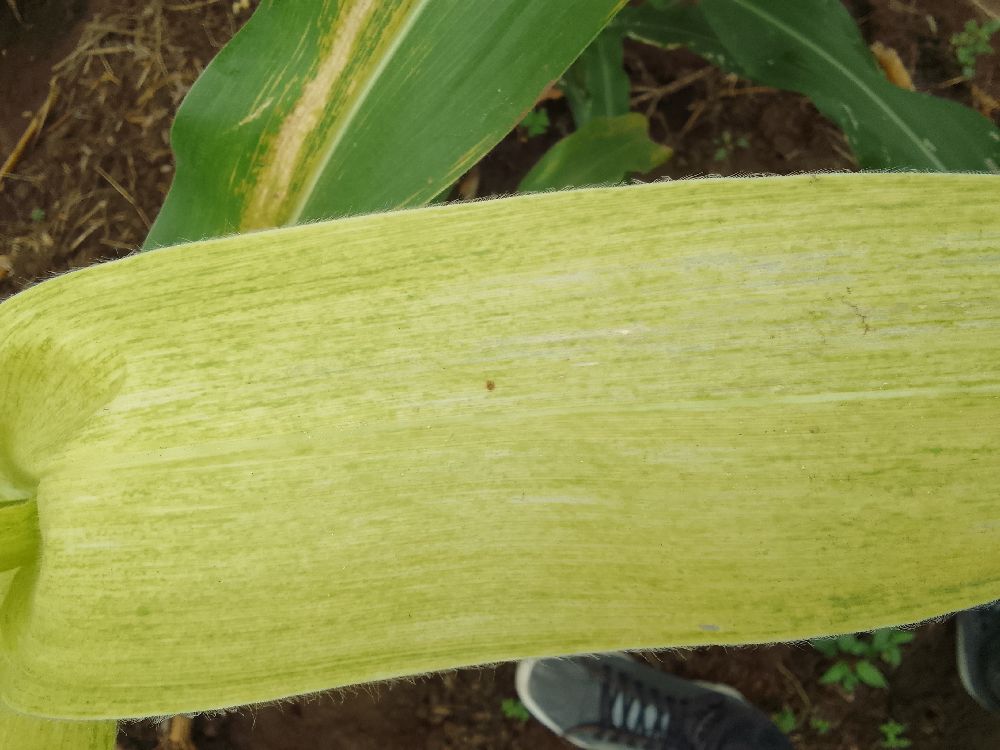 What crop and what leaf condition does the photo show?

maize, maize lethal necrosis
